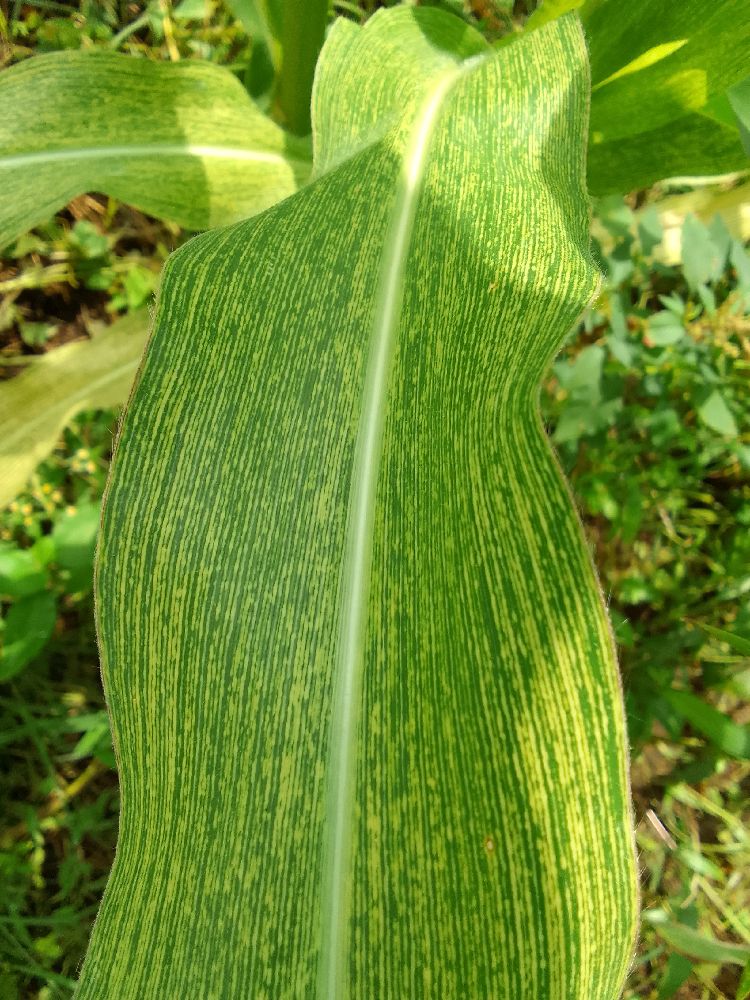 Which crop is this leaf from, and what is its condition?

maize, maize streak virus
